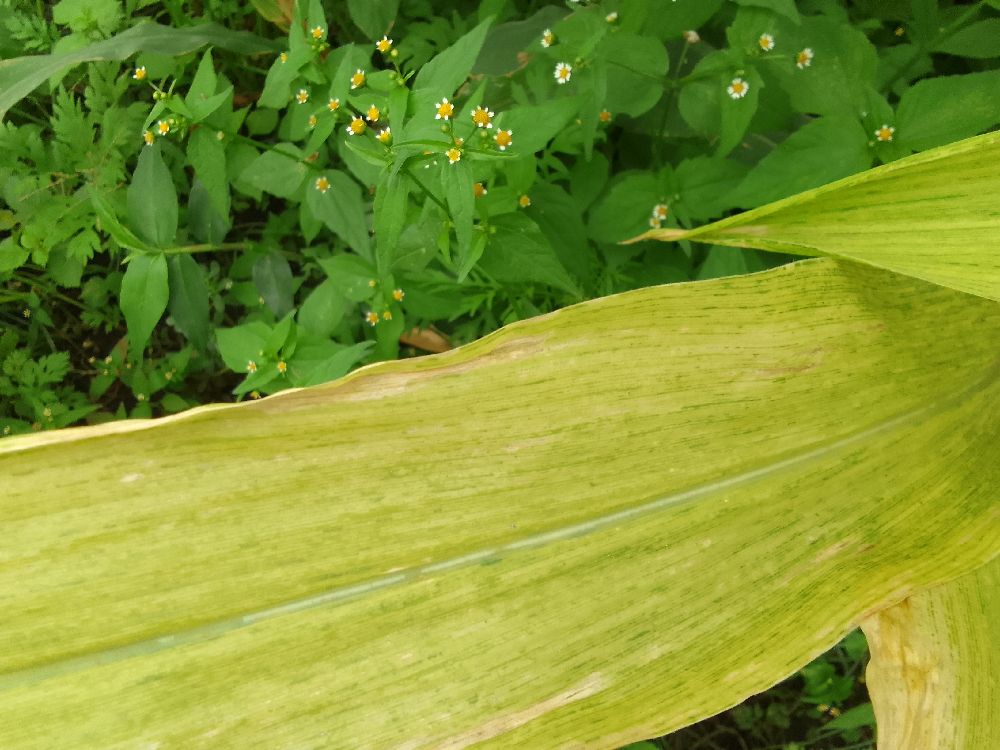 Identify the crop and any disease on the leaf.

maize, maize lethal necrosis
